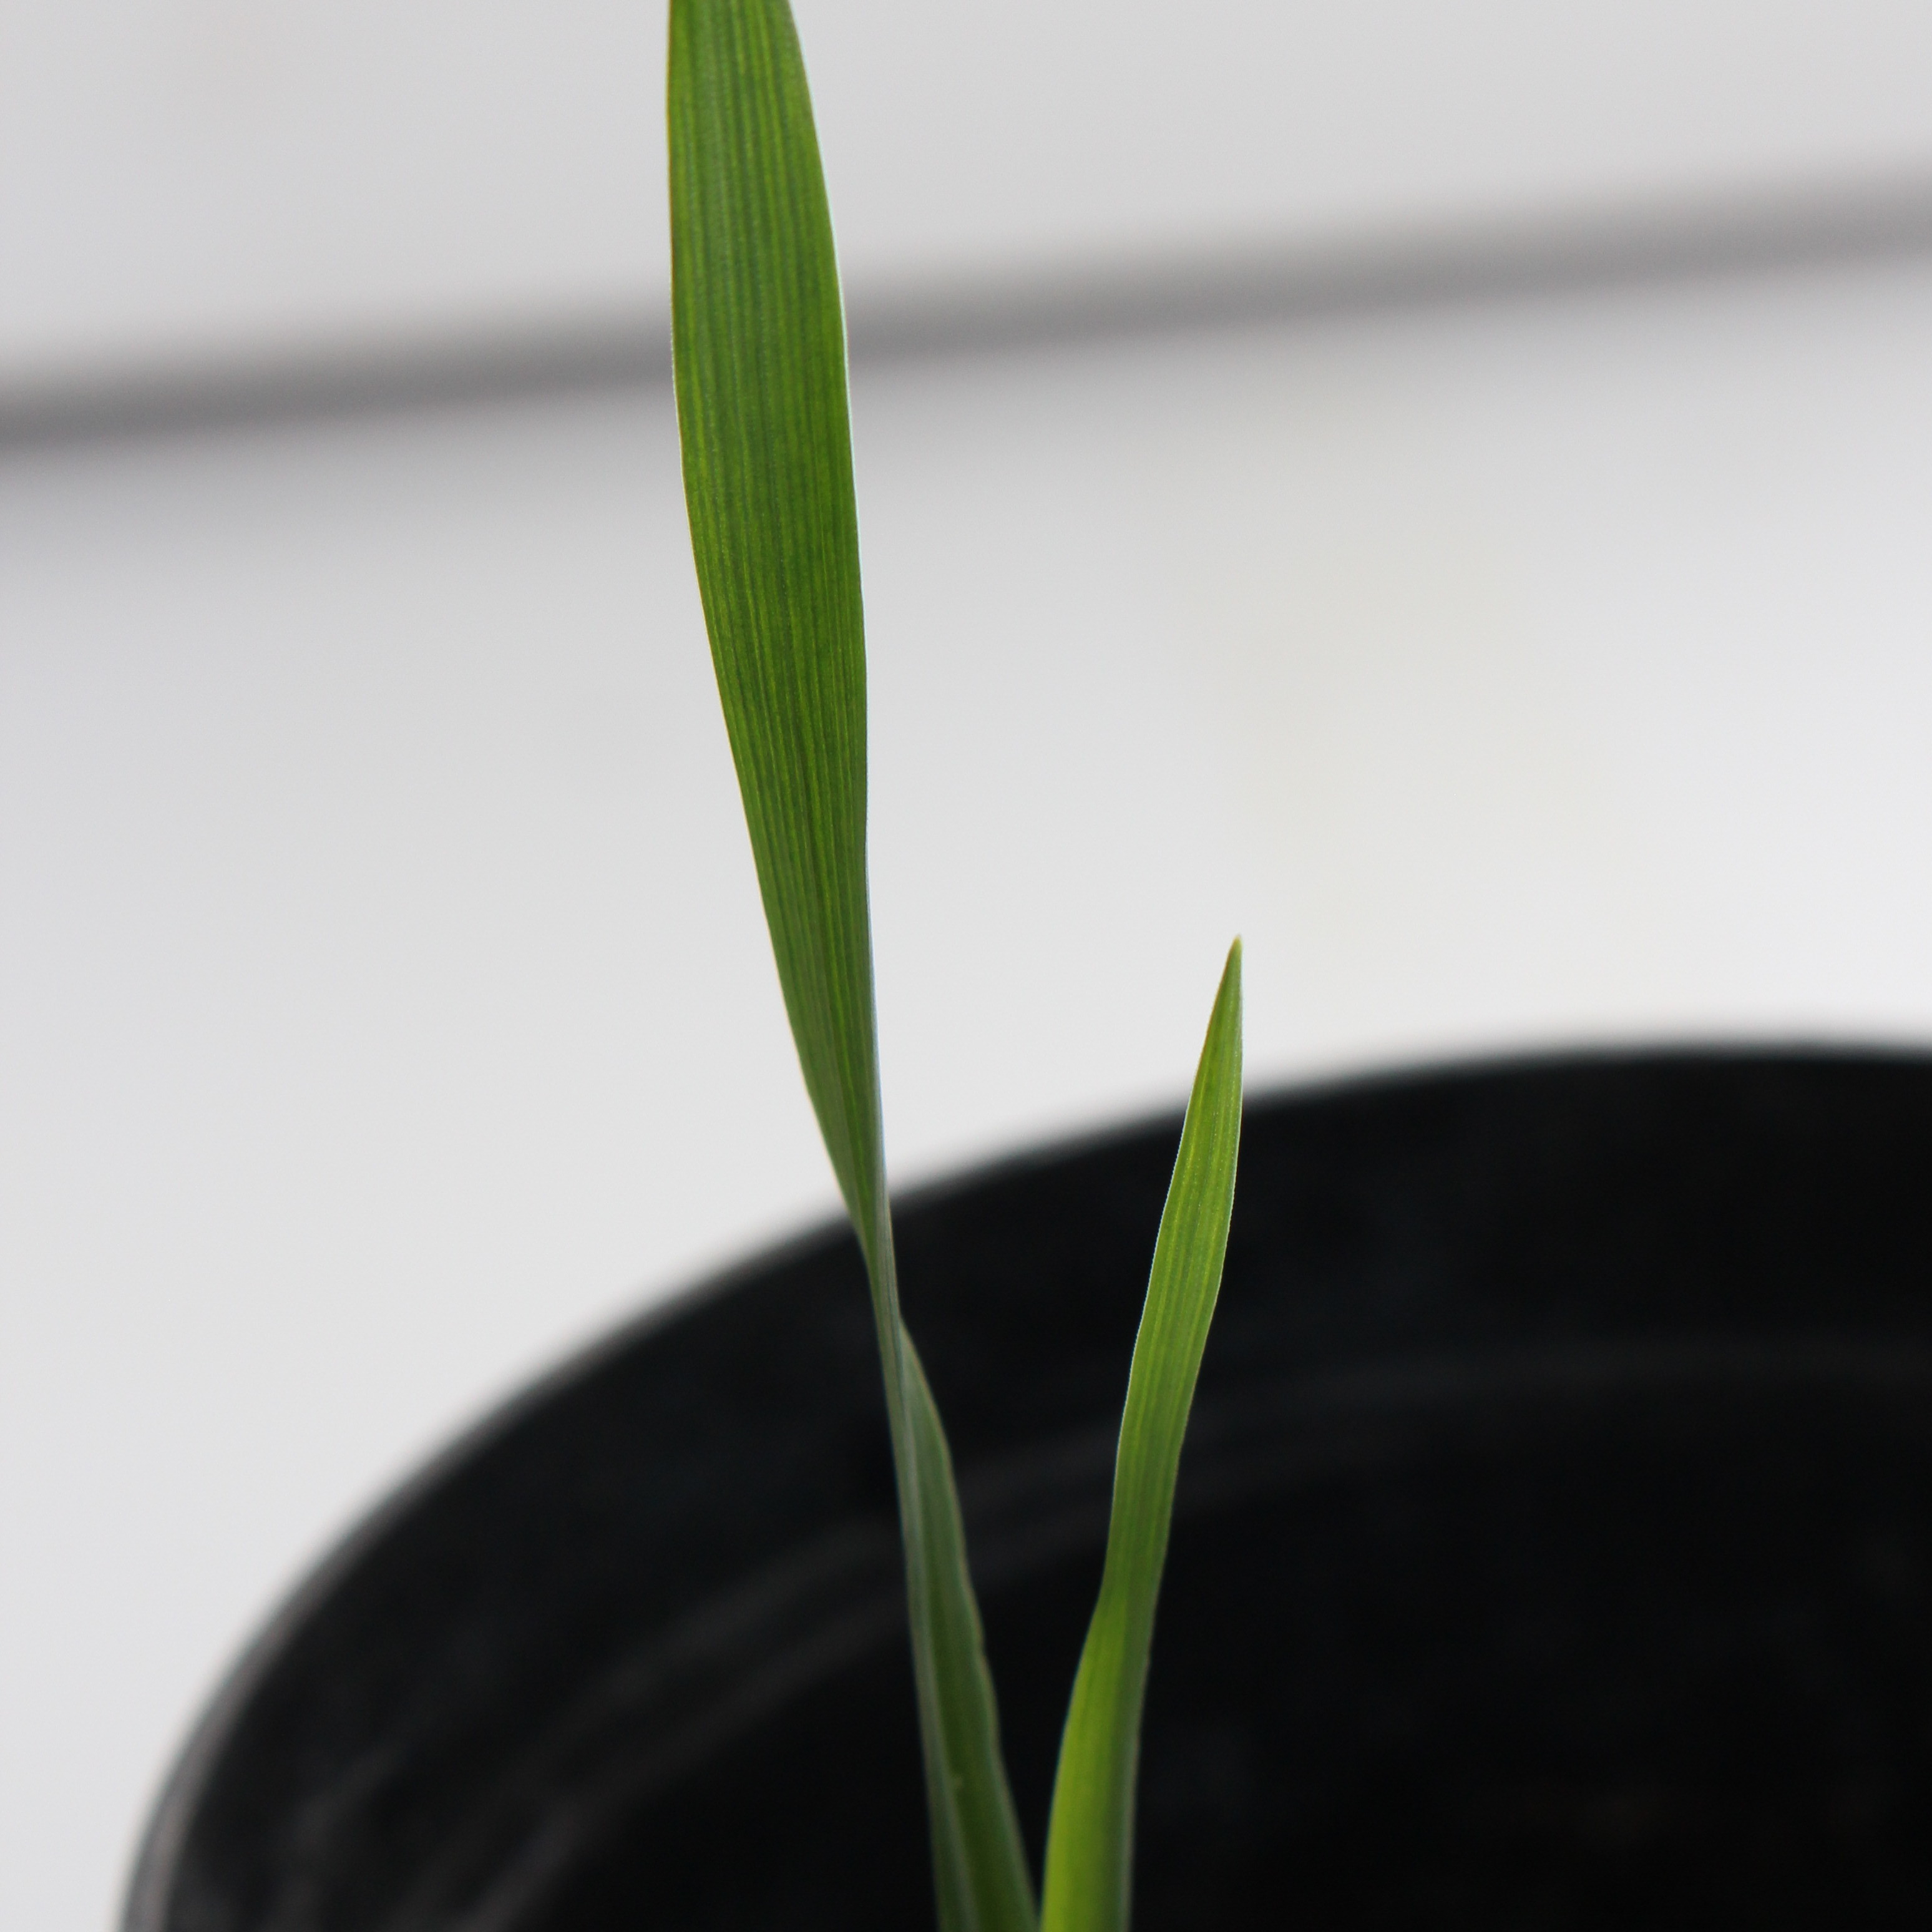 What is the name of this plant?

Avena sterilis
